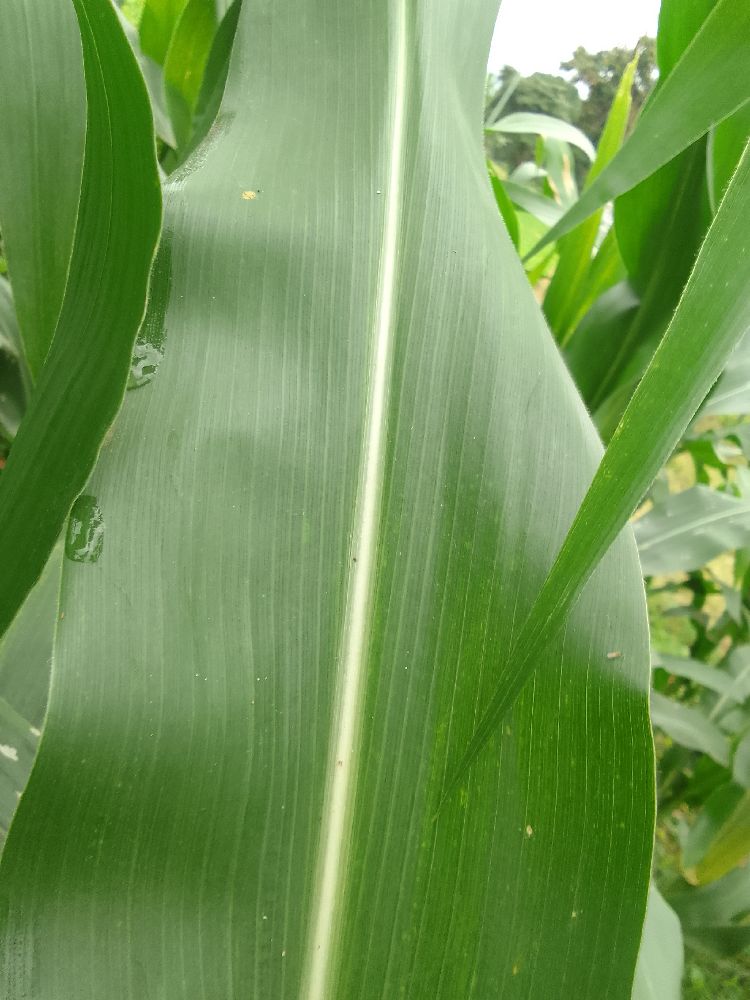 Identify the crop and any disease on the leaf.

maize, healthy
